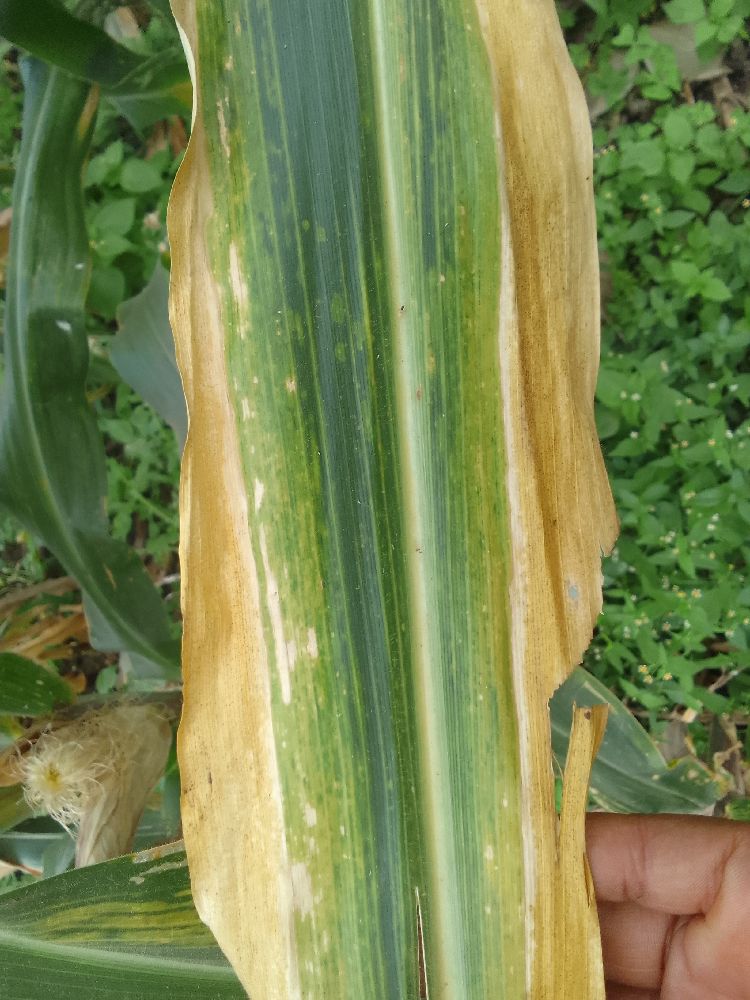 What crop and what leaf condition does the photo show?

maize, maize lethal necrosis
